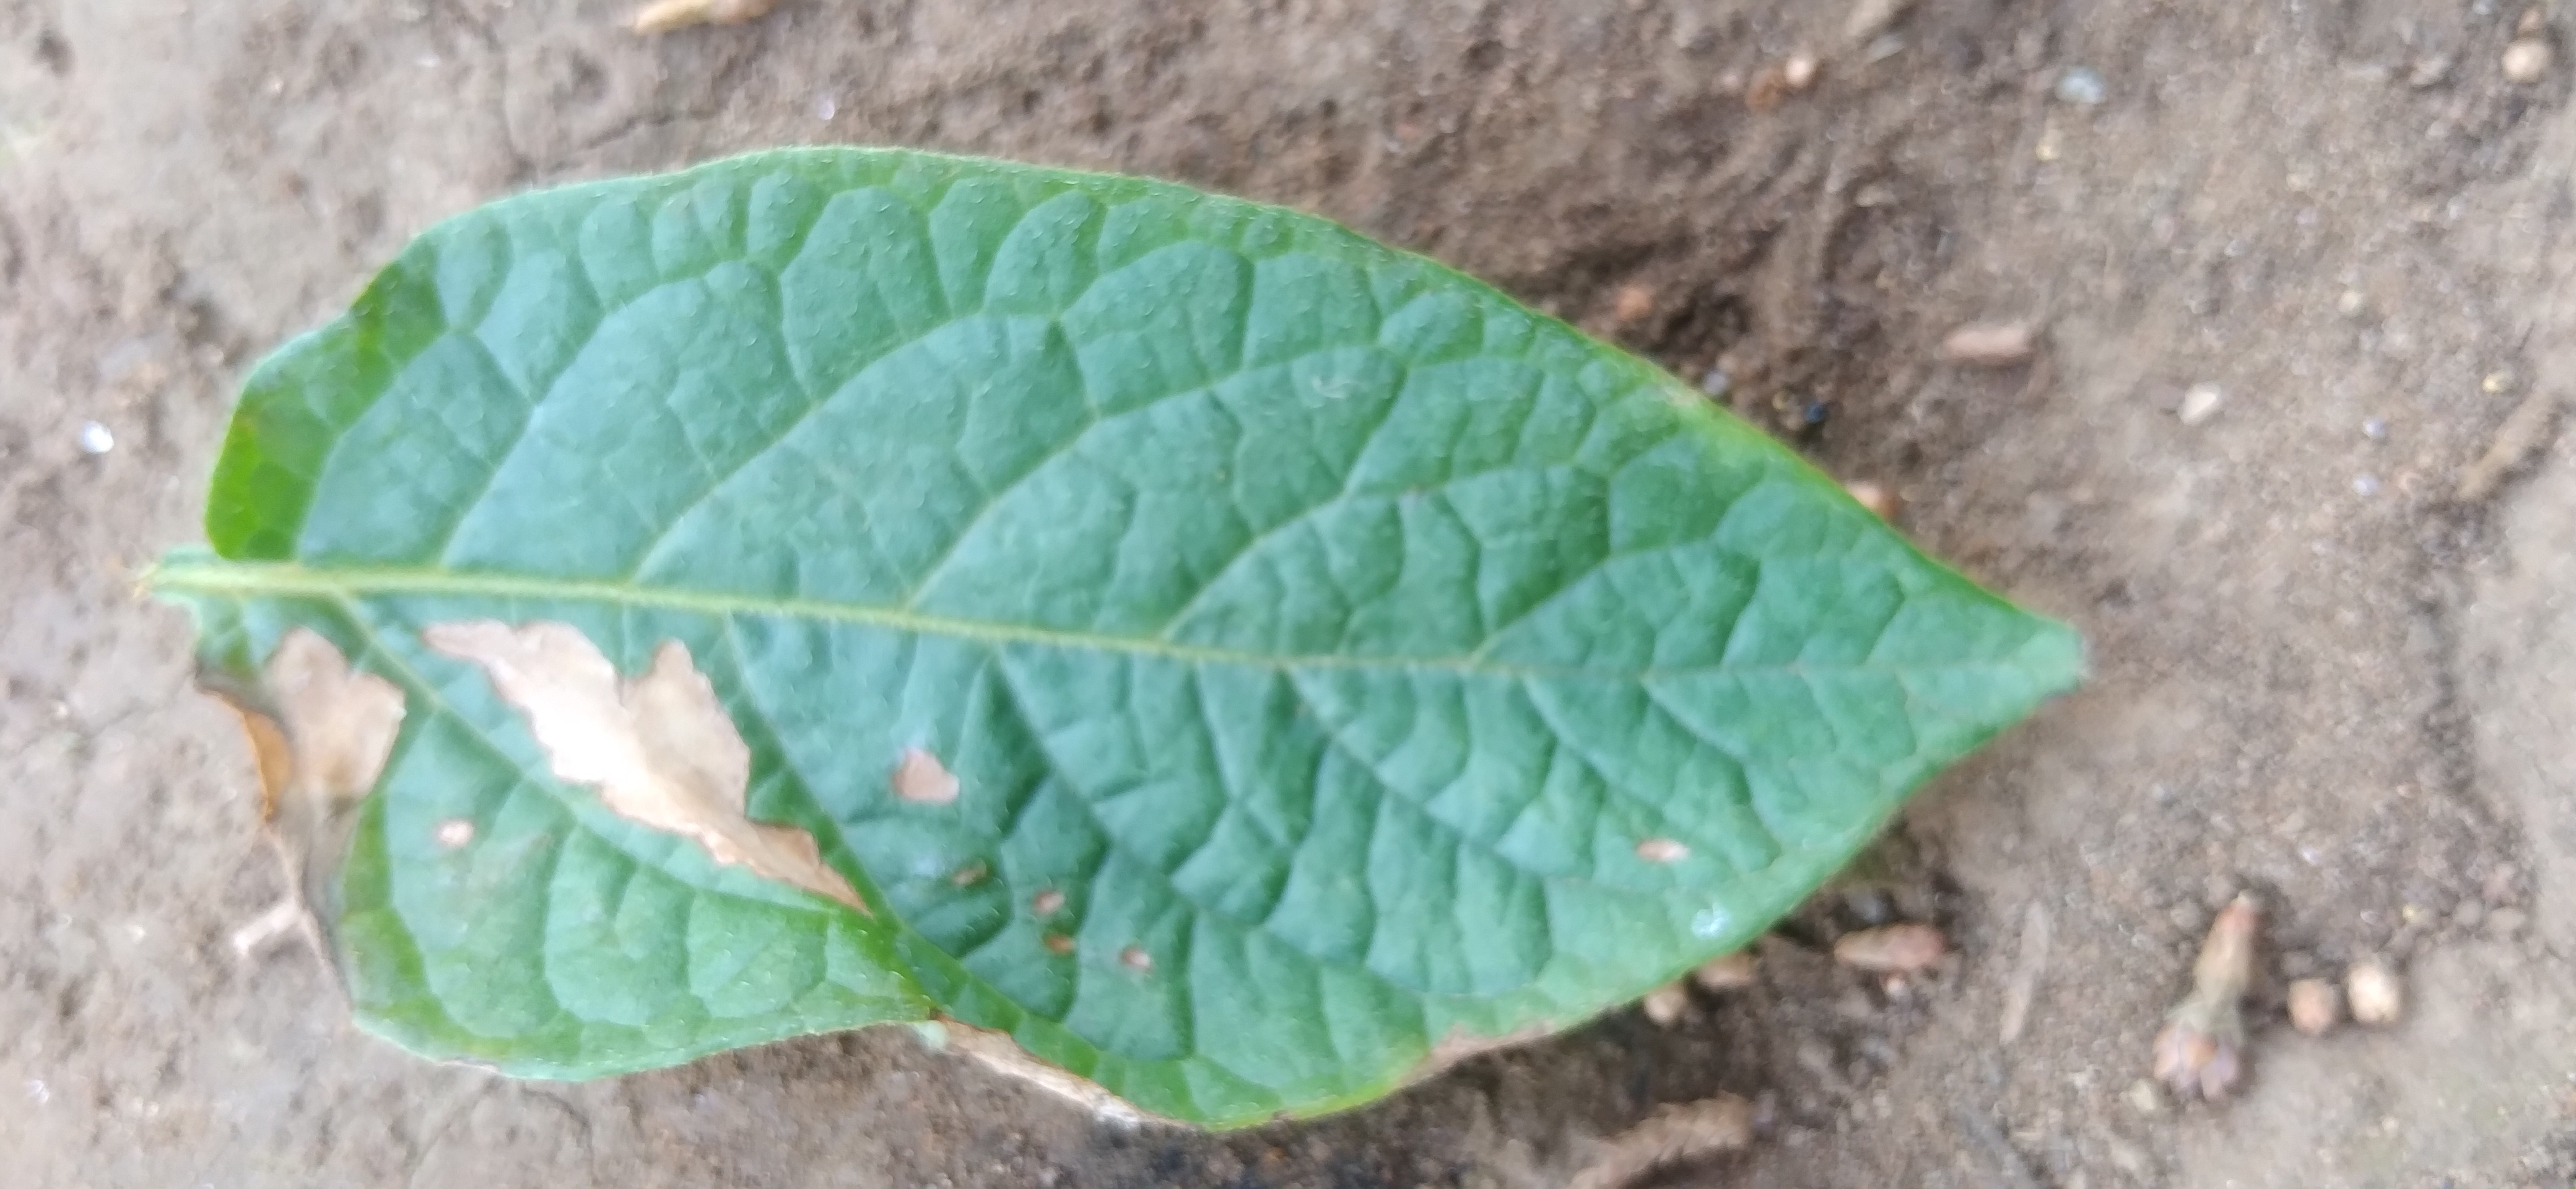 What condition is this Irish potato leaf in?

early blight
